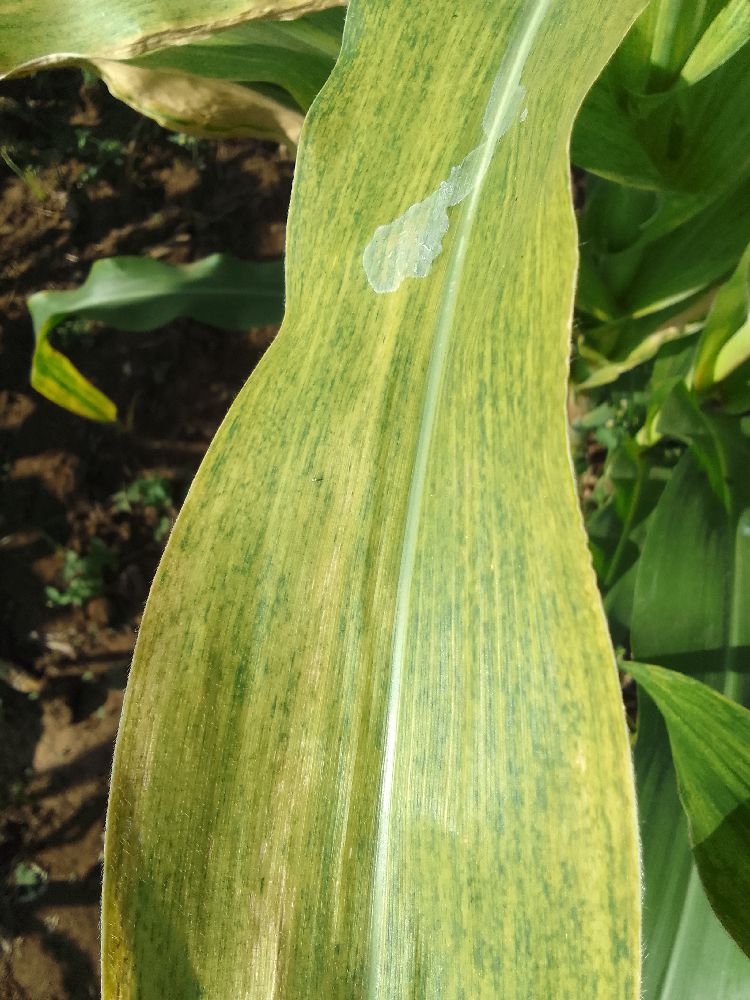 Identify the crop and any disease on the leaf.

maize, maize lethal necrosis
